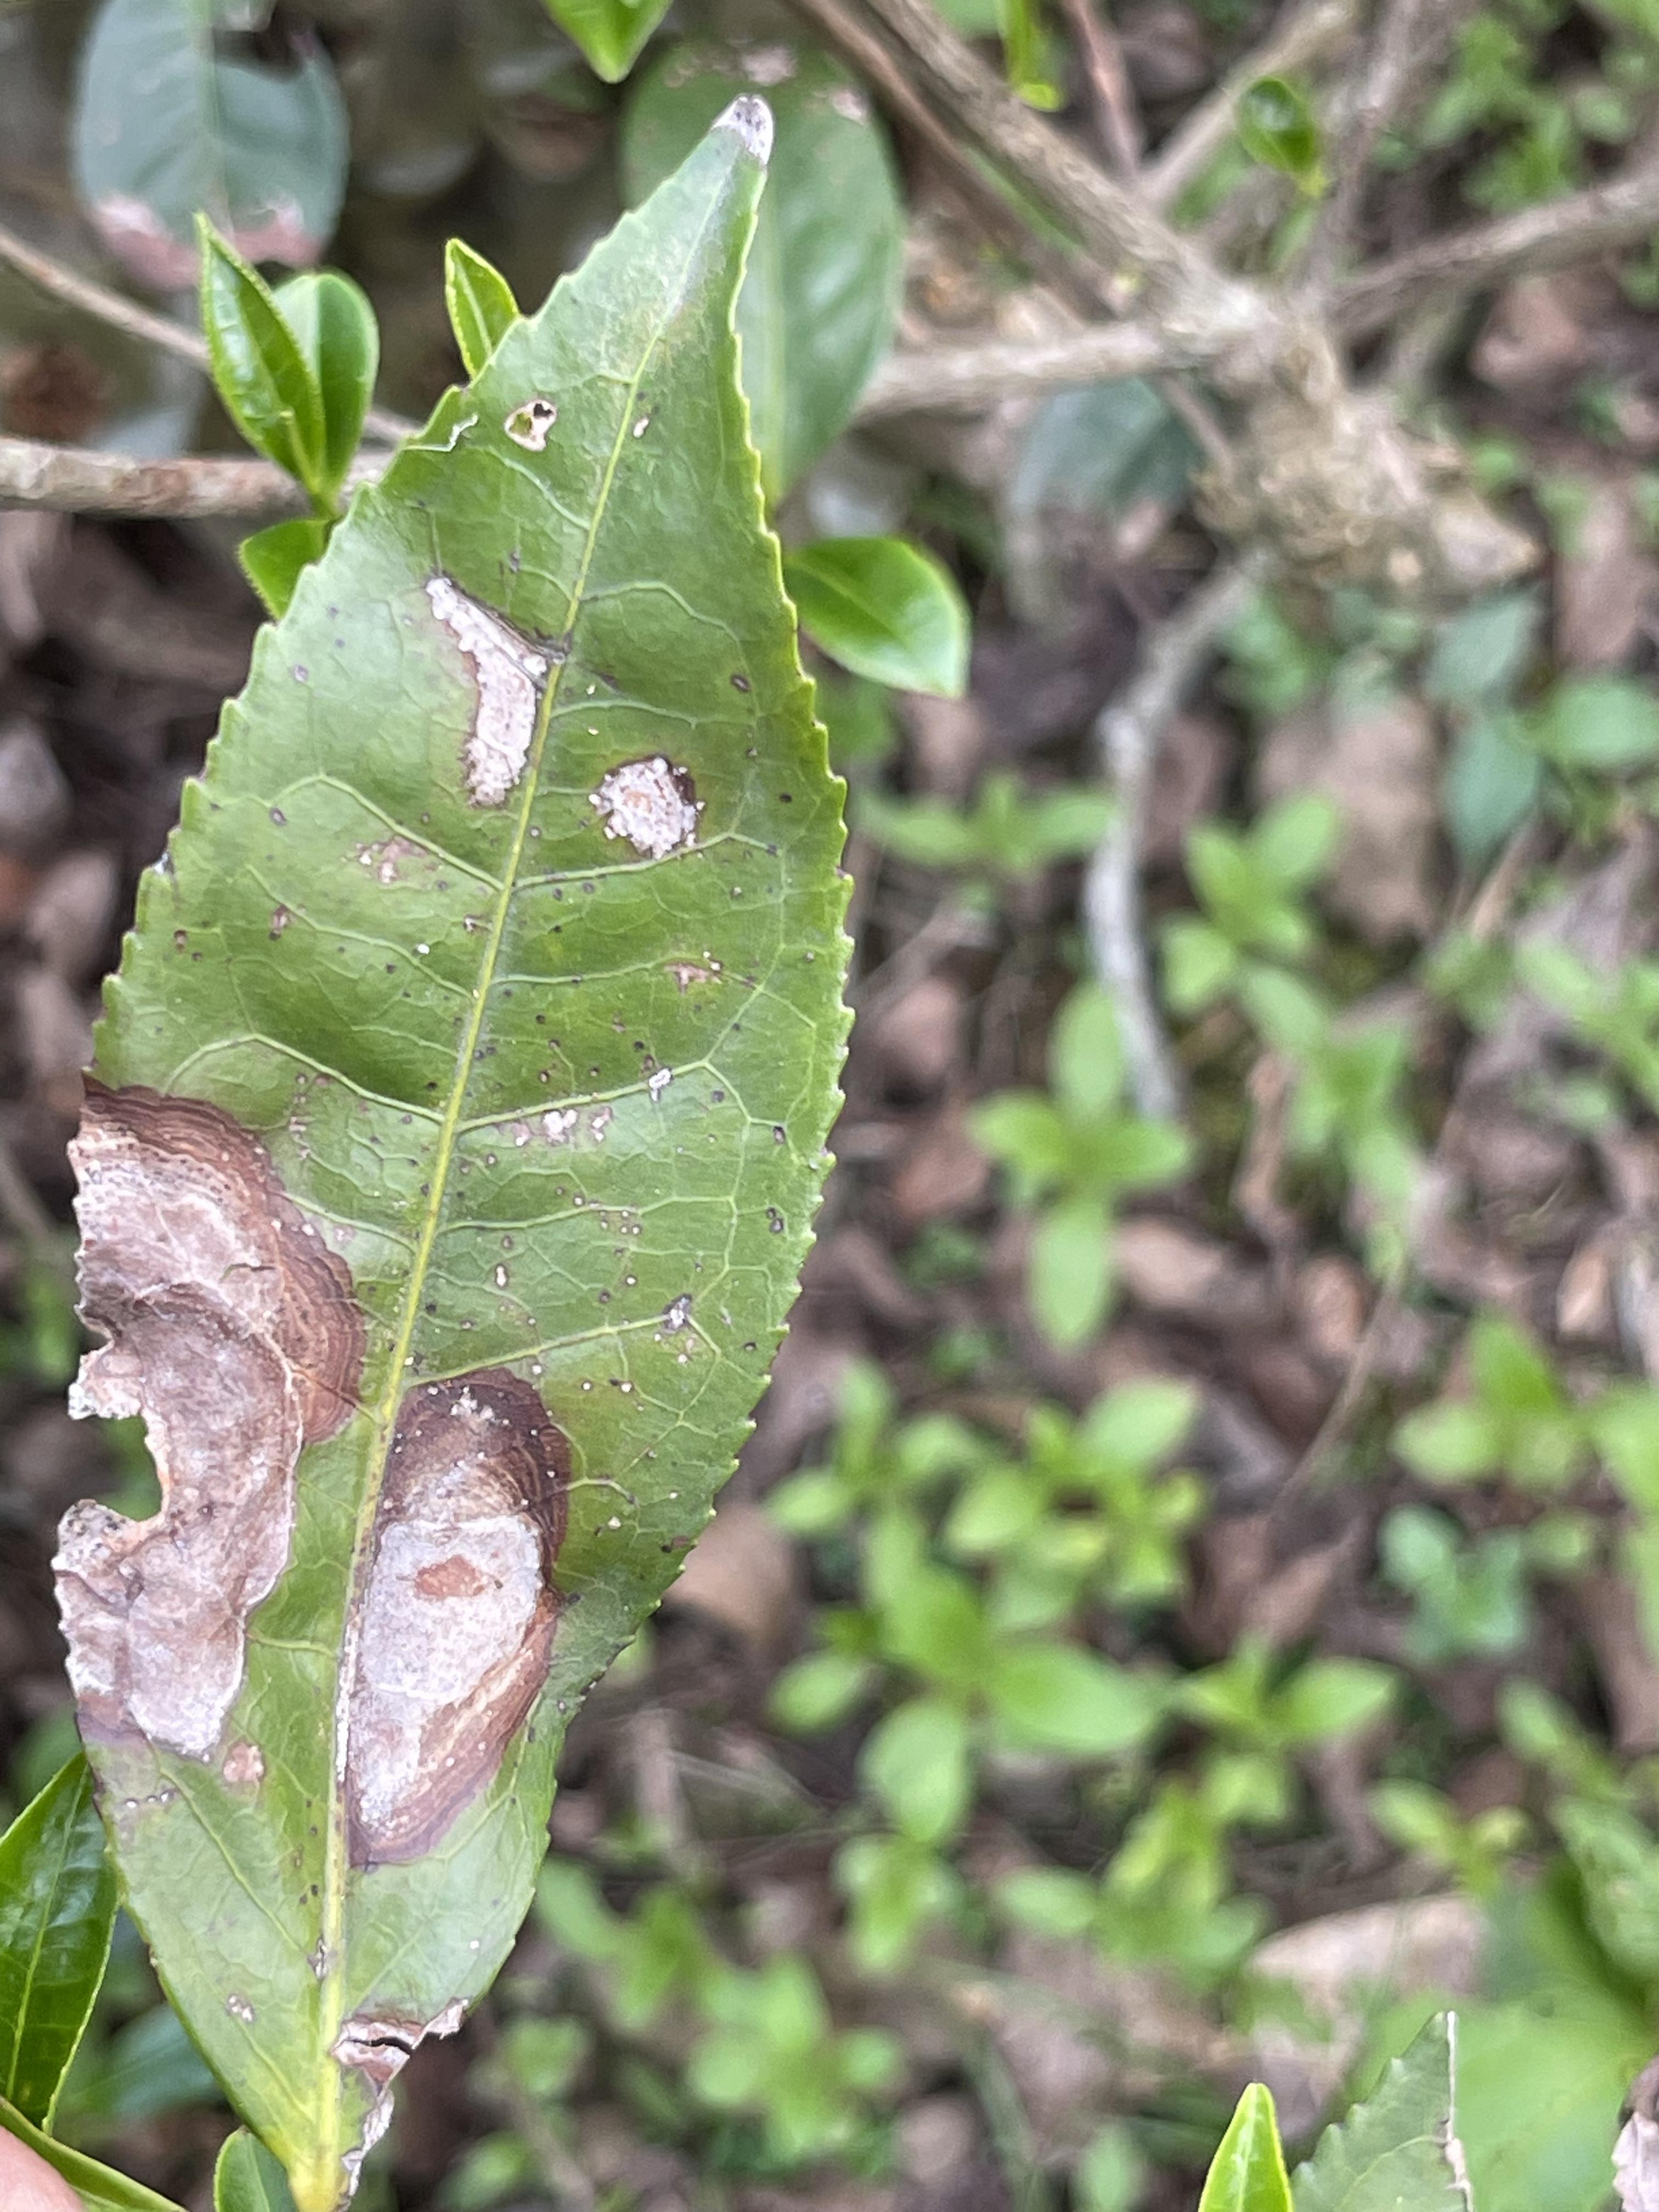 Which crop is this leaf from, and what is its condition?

tea, blight
